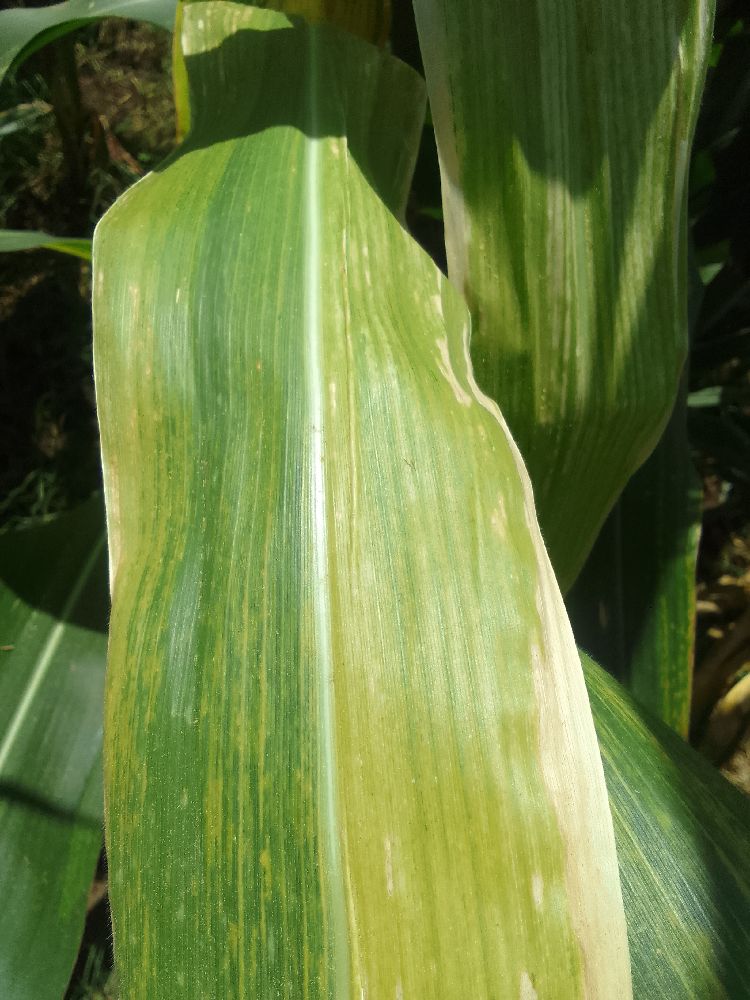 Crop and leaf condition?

maize, maize lethal necrosis
